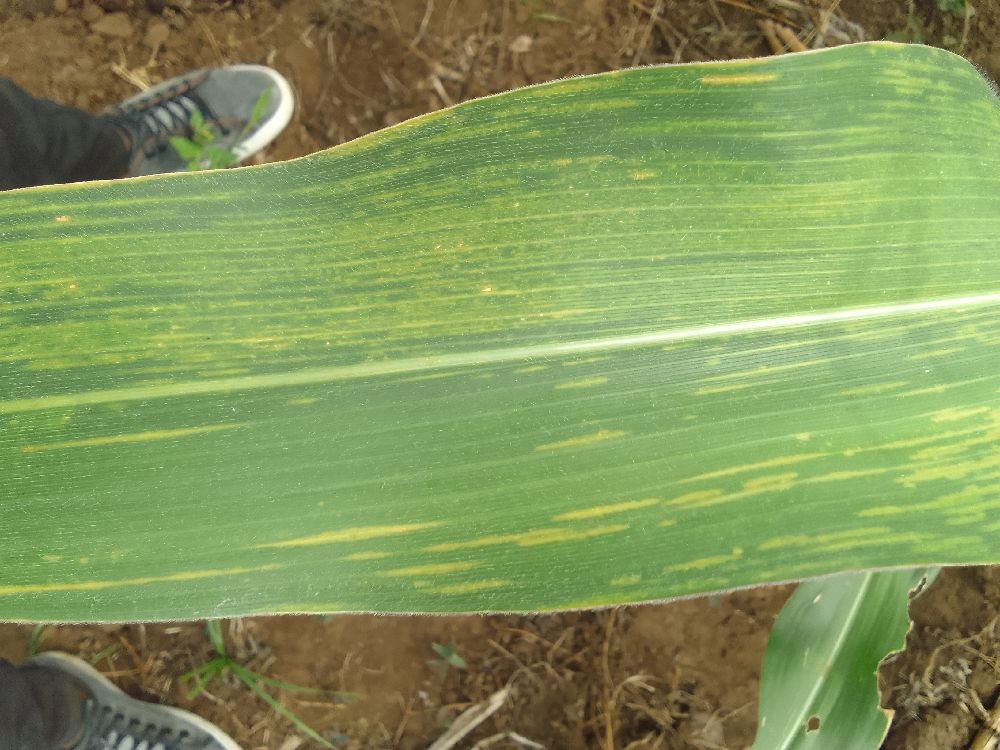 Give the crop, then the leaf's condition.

maize, maize lethal necrosis
